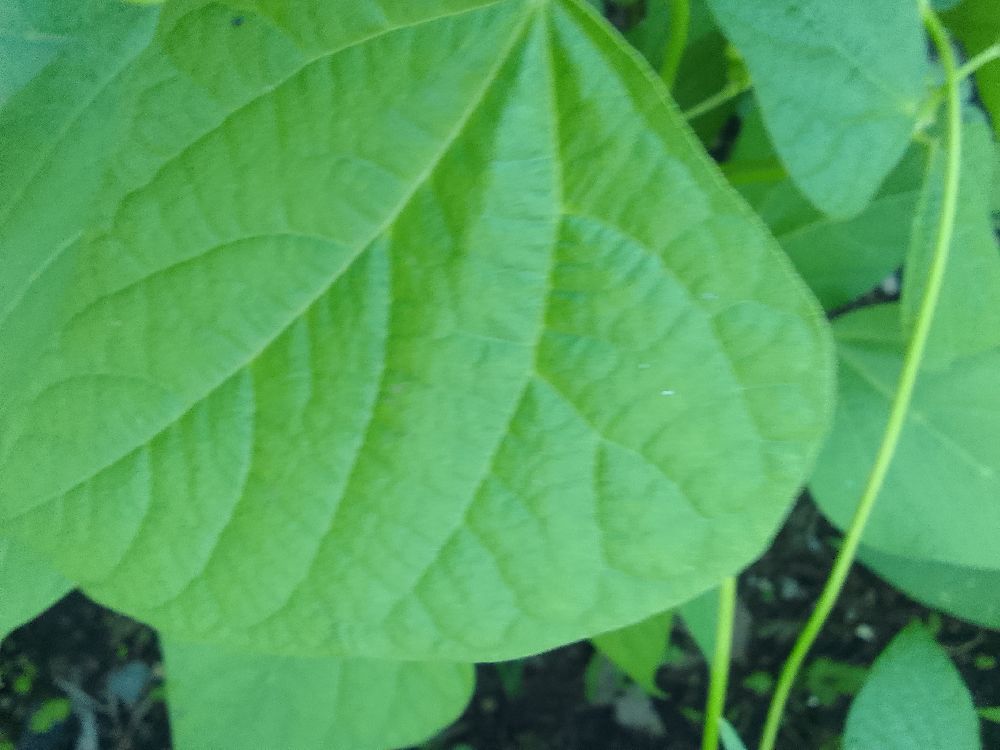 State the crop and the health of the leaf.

common bean, healthy
